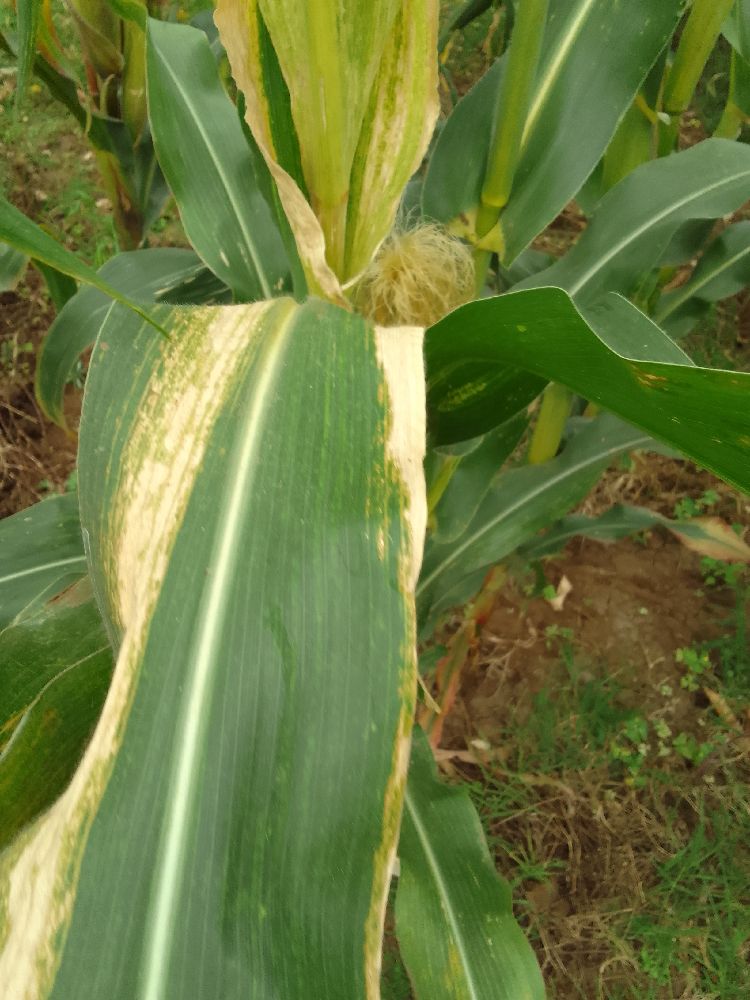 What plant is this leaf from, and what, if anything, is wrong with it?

maize, maize lethal necrosis
